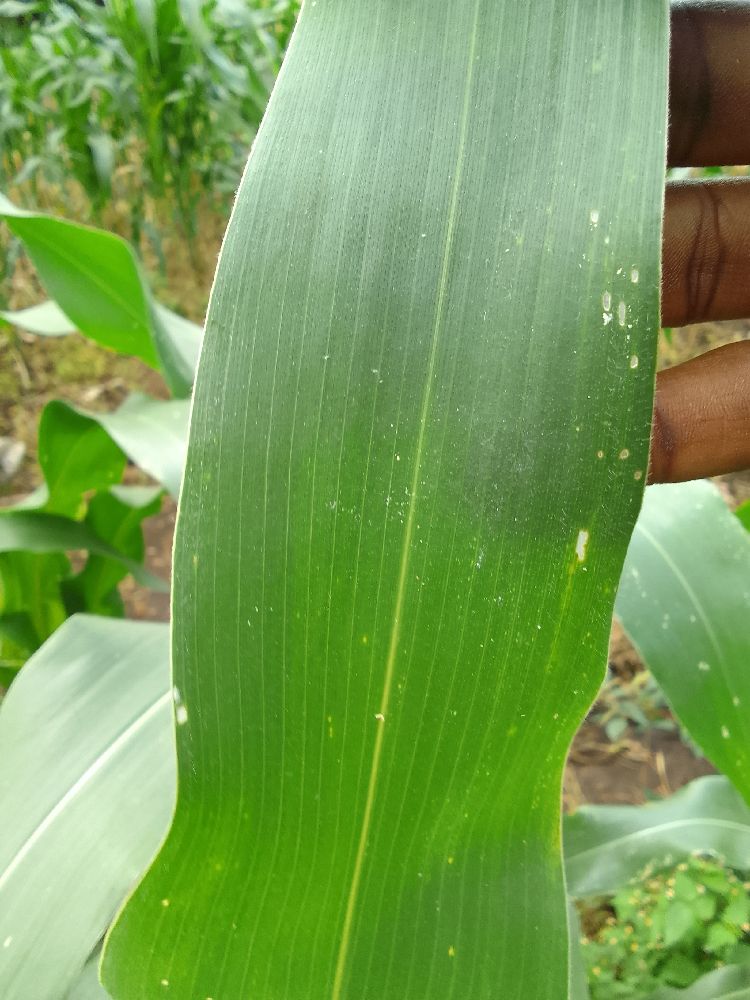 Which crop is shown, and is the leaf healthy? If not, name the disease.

maize, healthy
